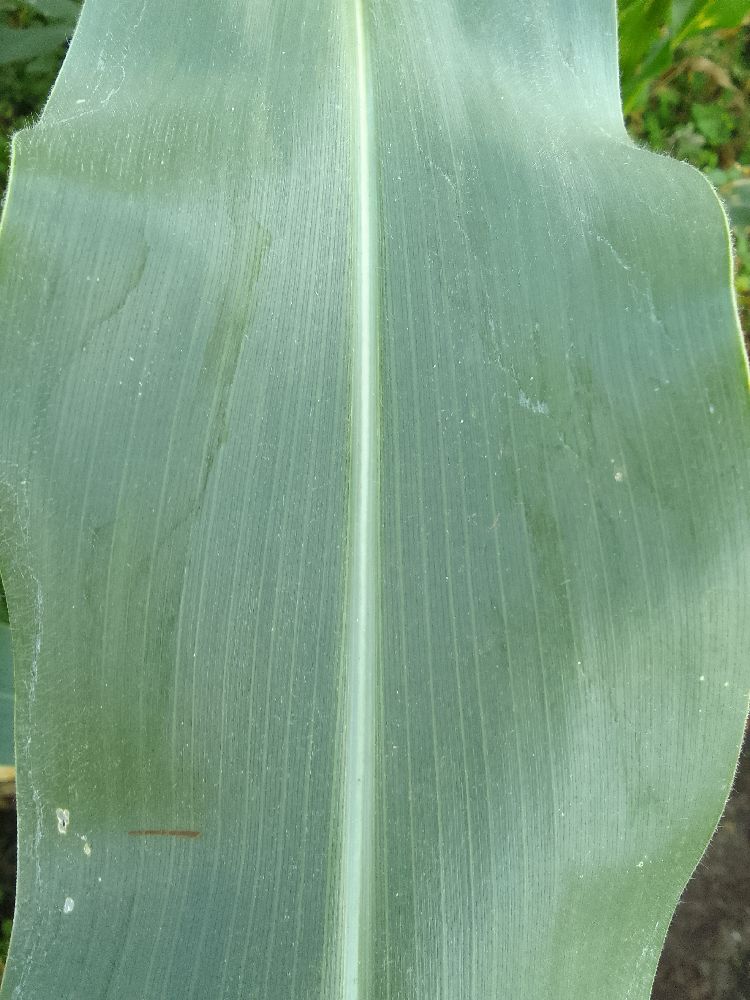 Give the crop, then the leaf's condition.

maize, healthy
